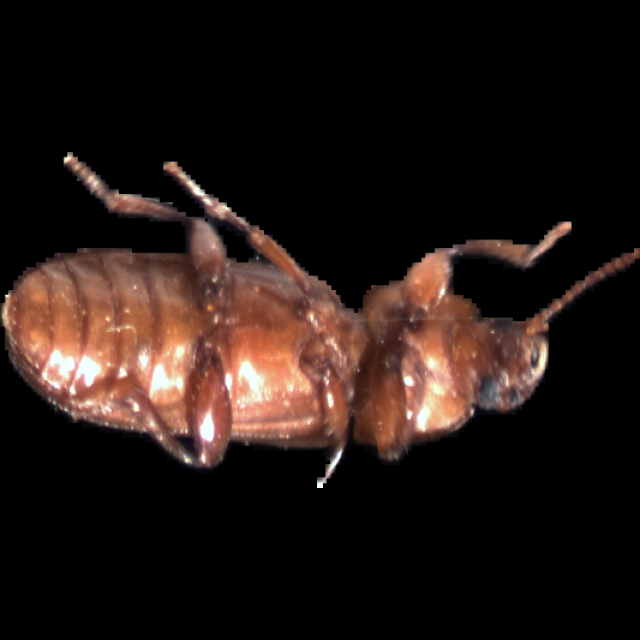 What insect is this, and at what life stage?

mealworm beetle
